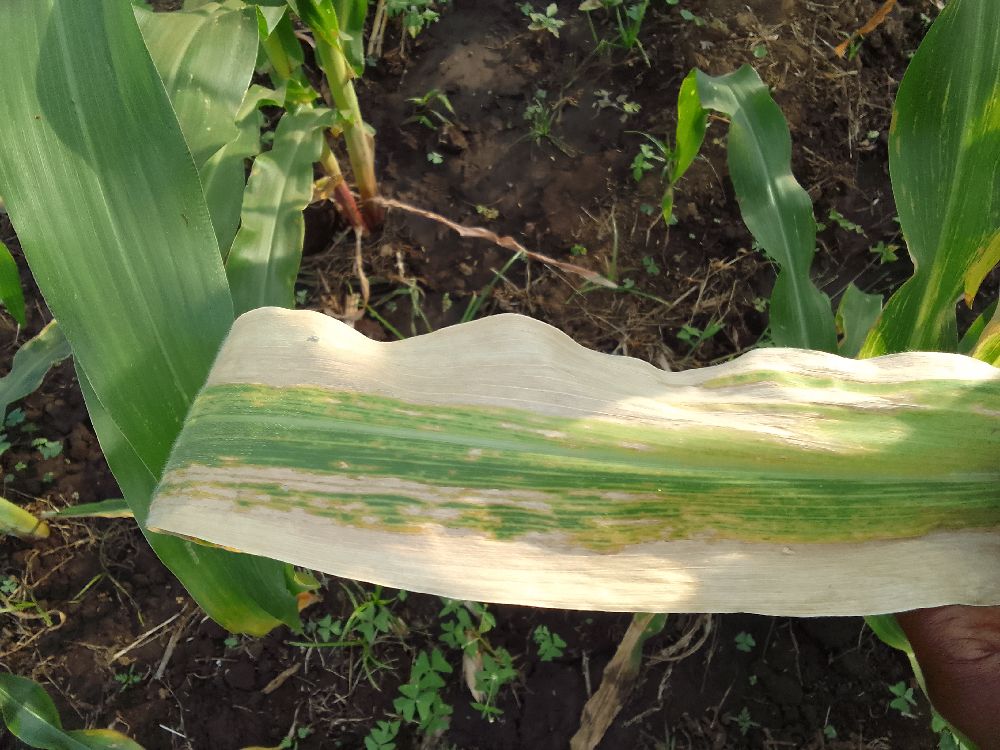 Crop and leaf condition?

maize, maize lethal necrosis
